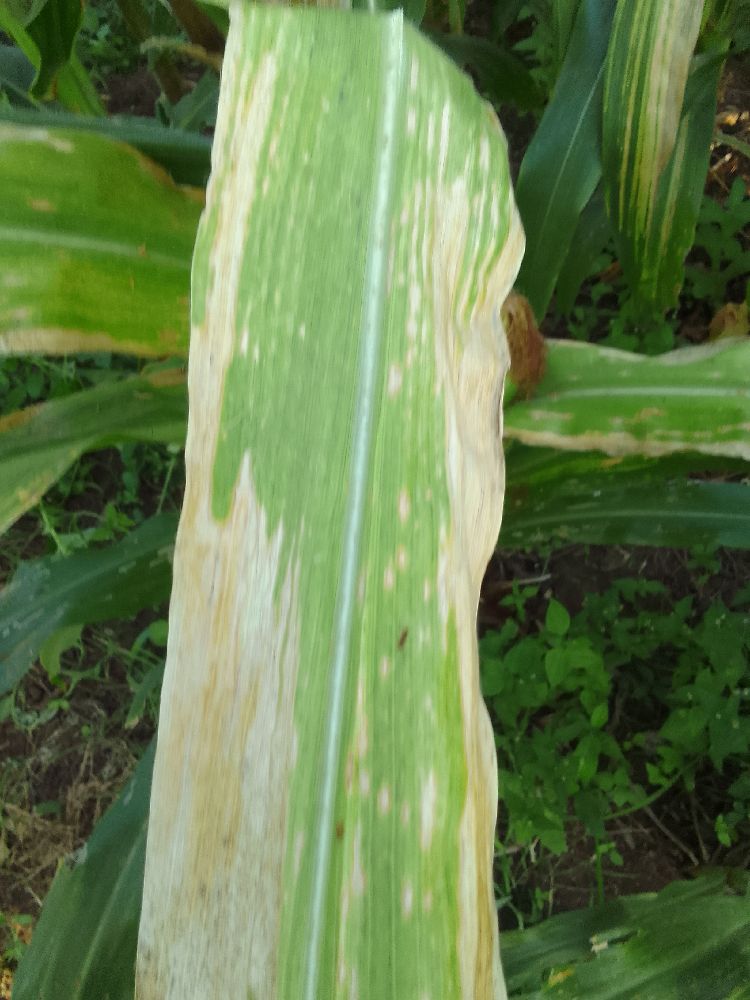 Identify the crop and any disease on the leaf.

maize, maize lethal necrosis
